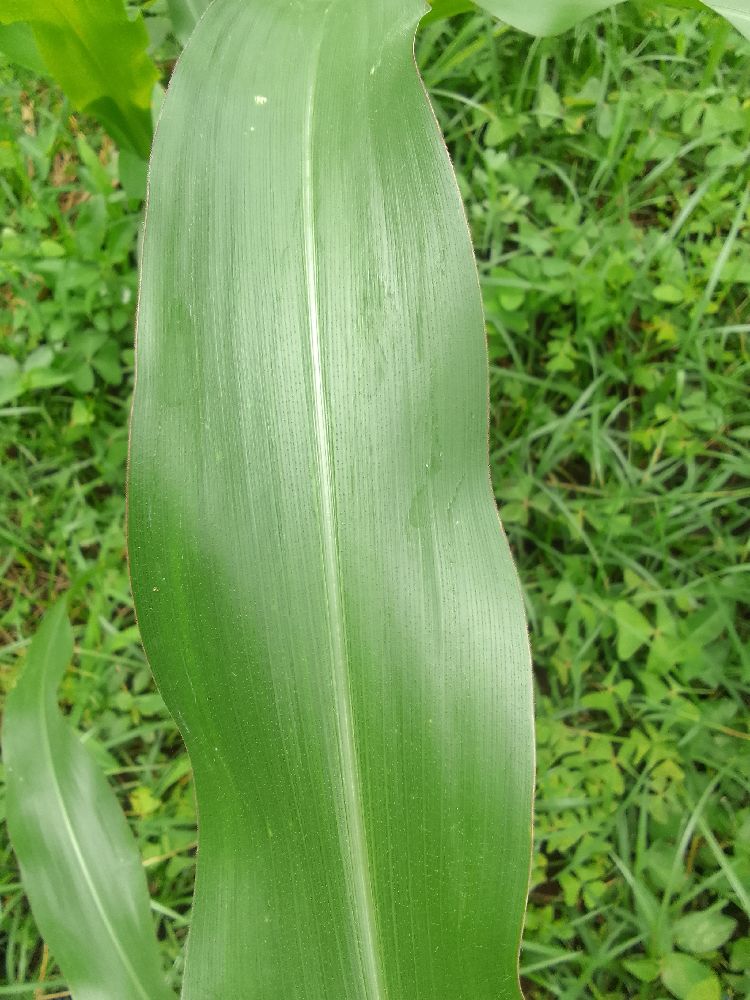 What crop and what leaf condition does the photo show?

maize, healthy
